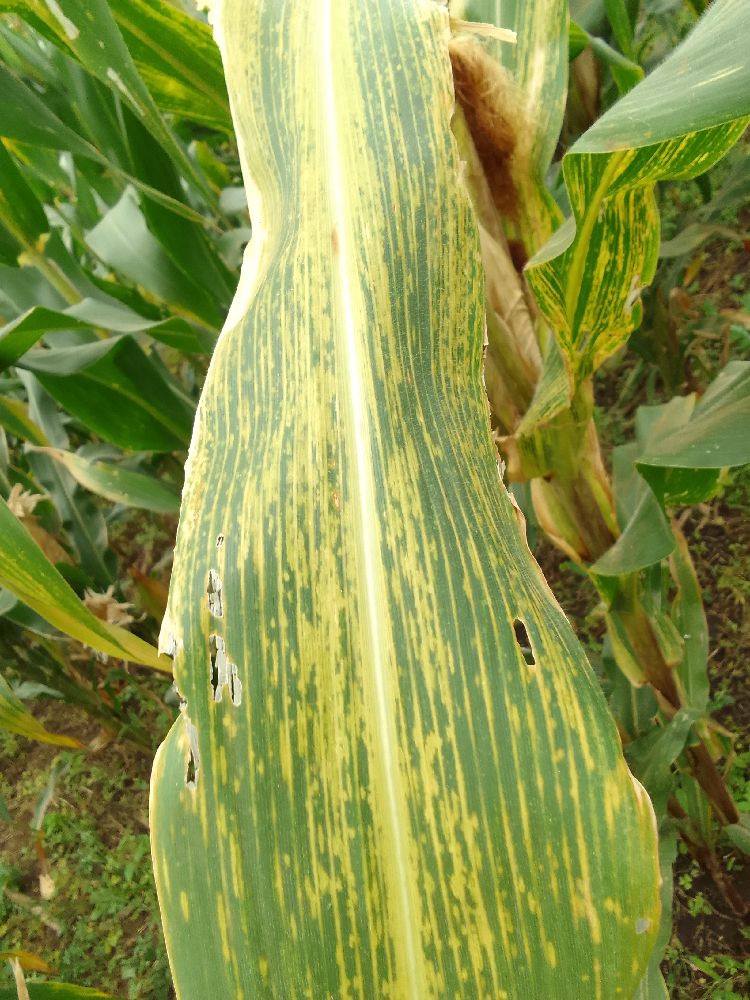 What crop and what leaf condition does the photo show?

maize, maize lethal necrosis
